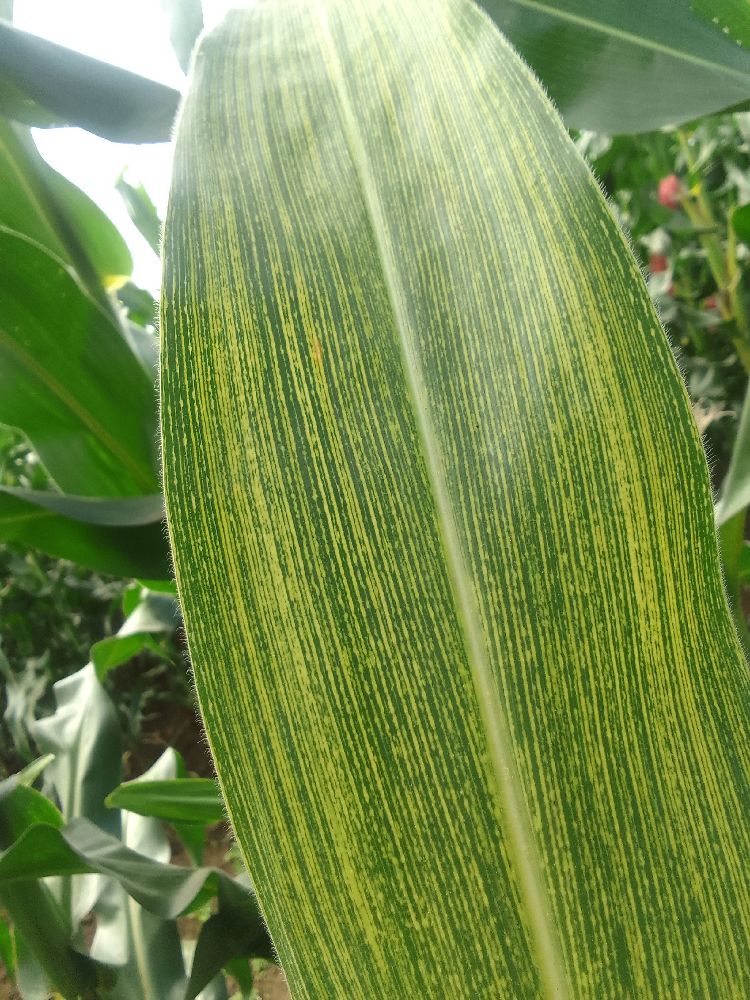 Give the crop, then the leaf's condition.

maize, maize streak virus
